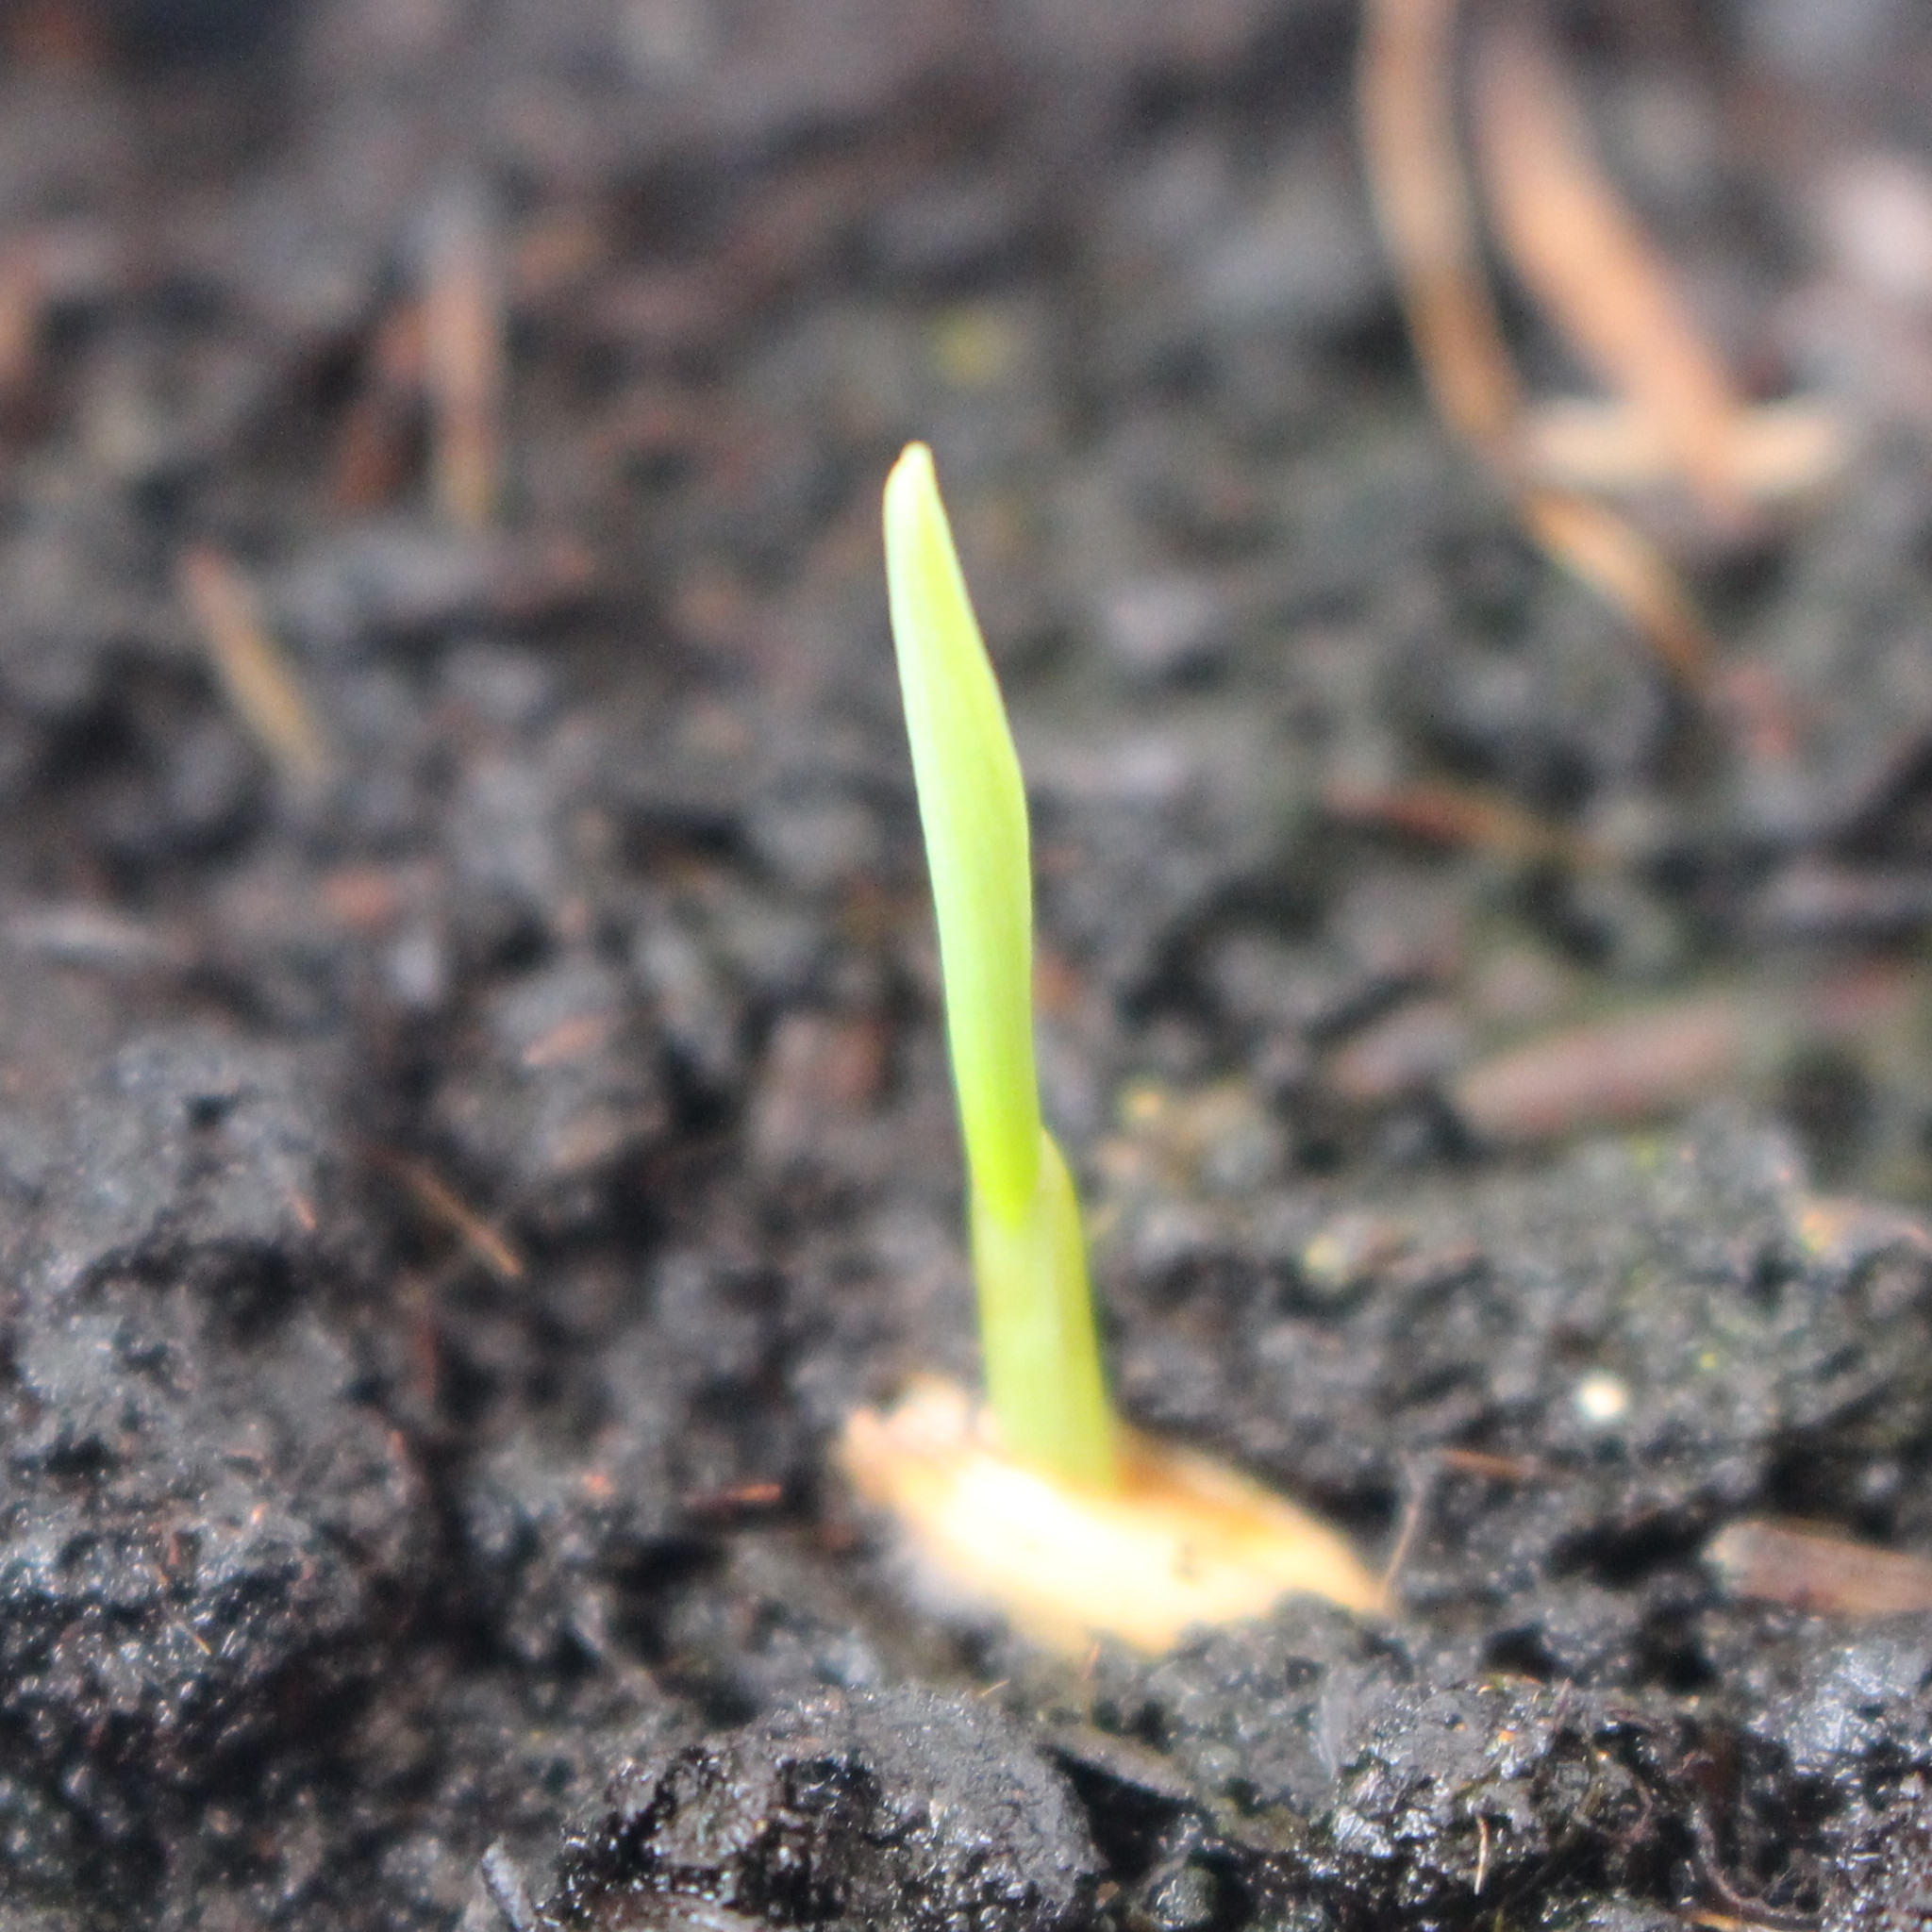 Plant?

Avena sterilis
